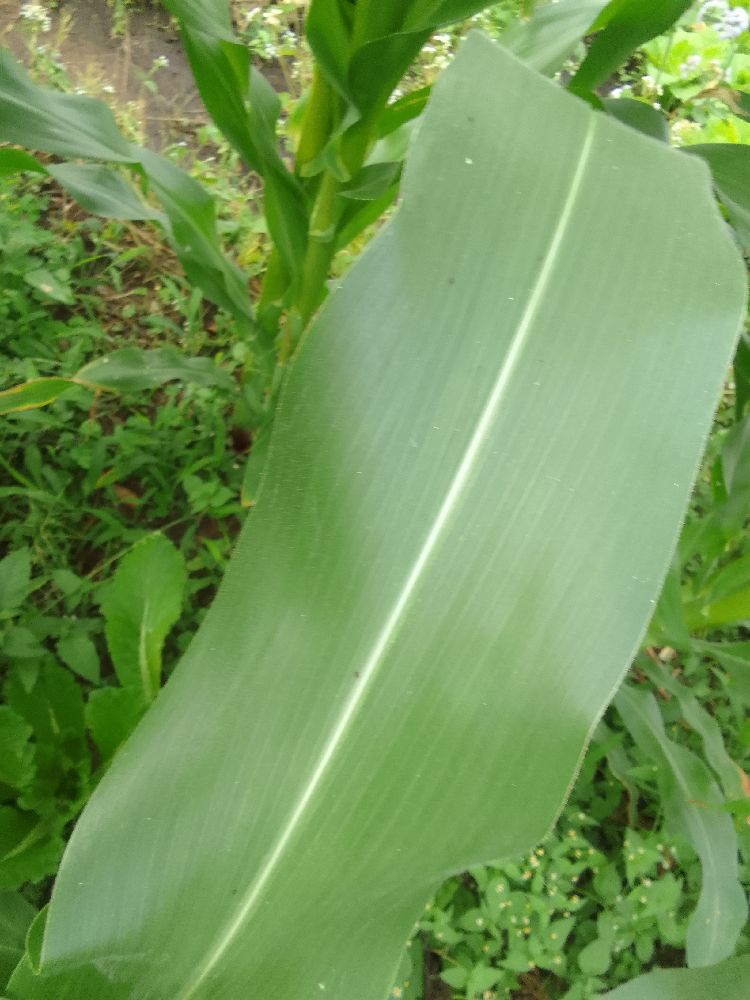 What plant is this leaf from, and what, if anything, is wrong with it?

maize, healthy
